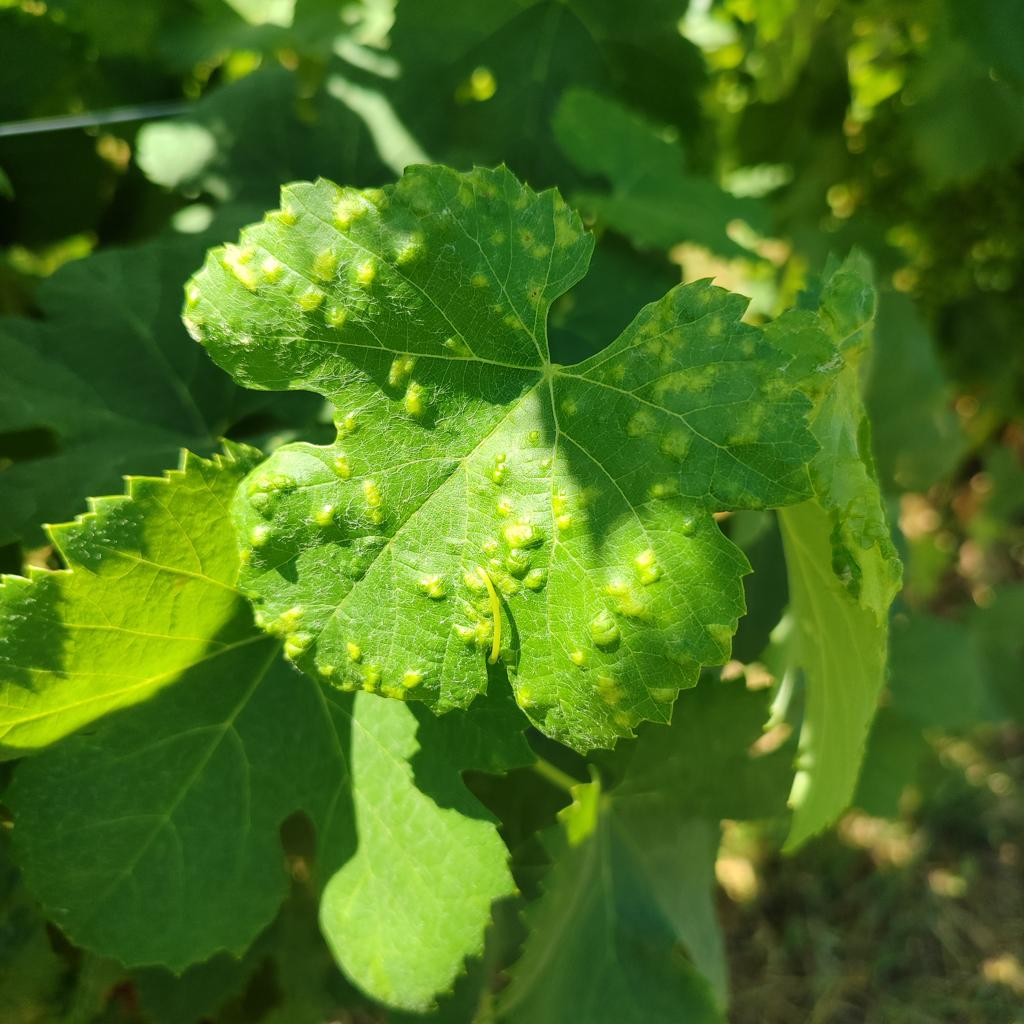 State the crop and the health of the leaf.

grapevine, erineum mite
